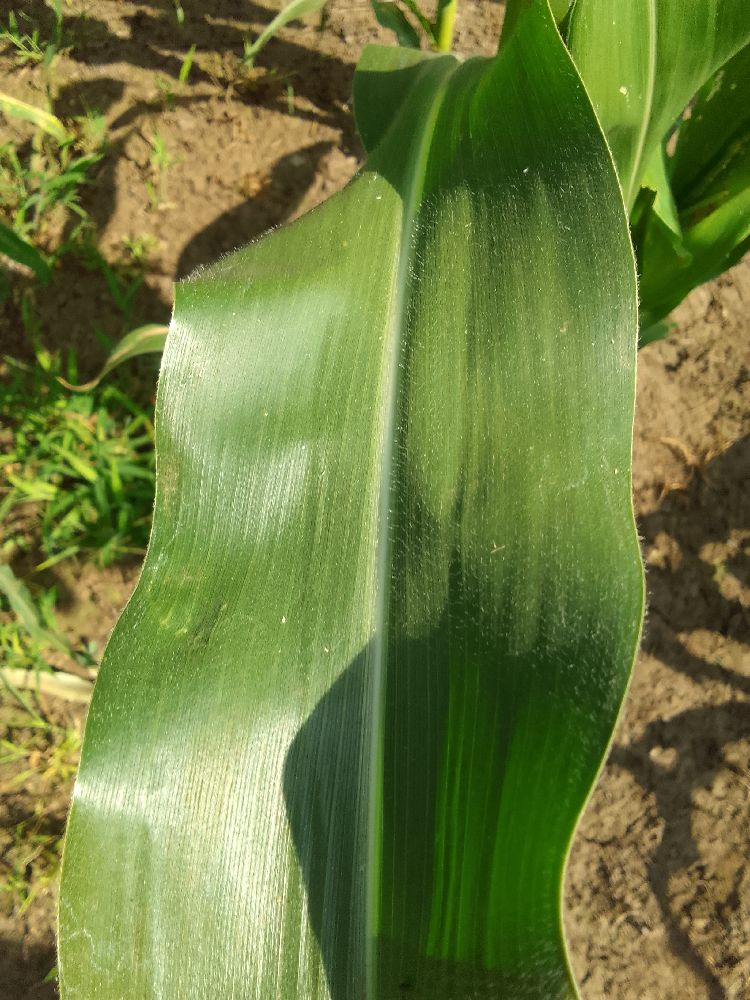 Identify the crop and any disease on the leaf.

maize, healthy
